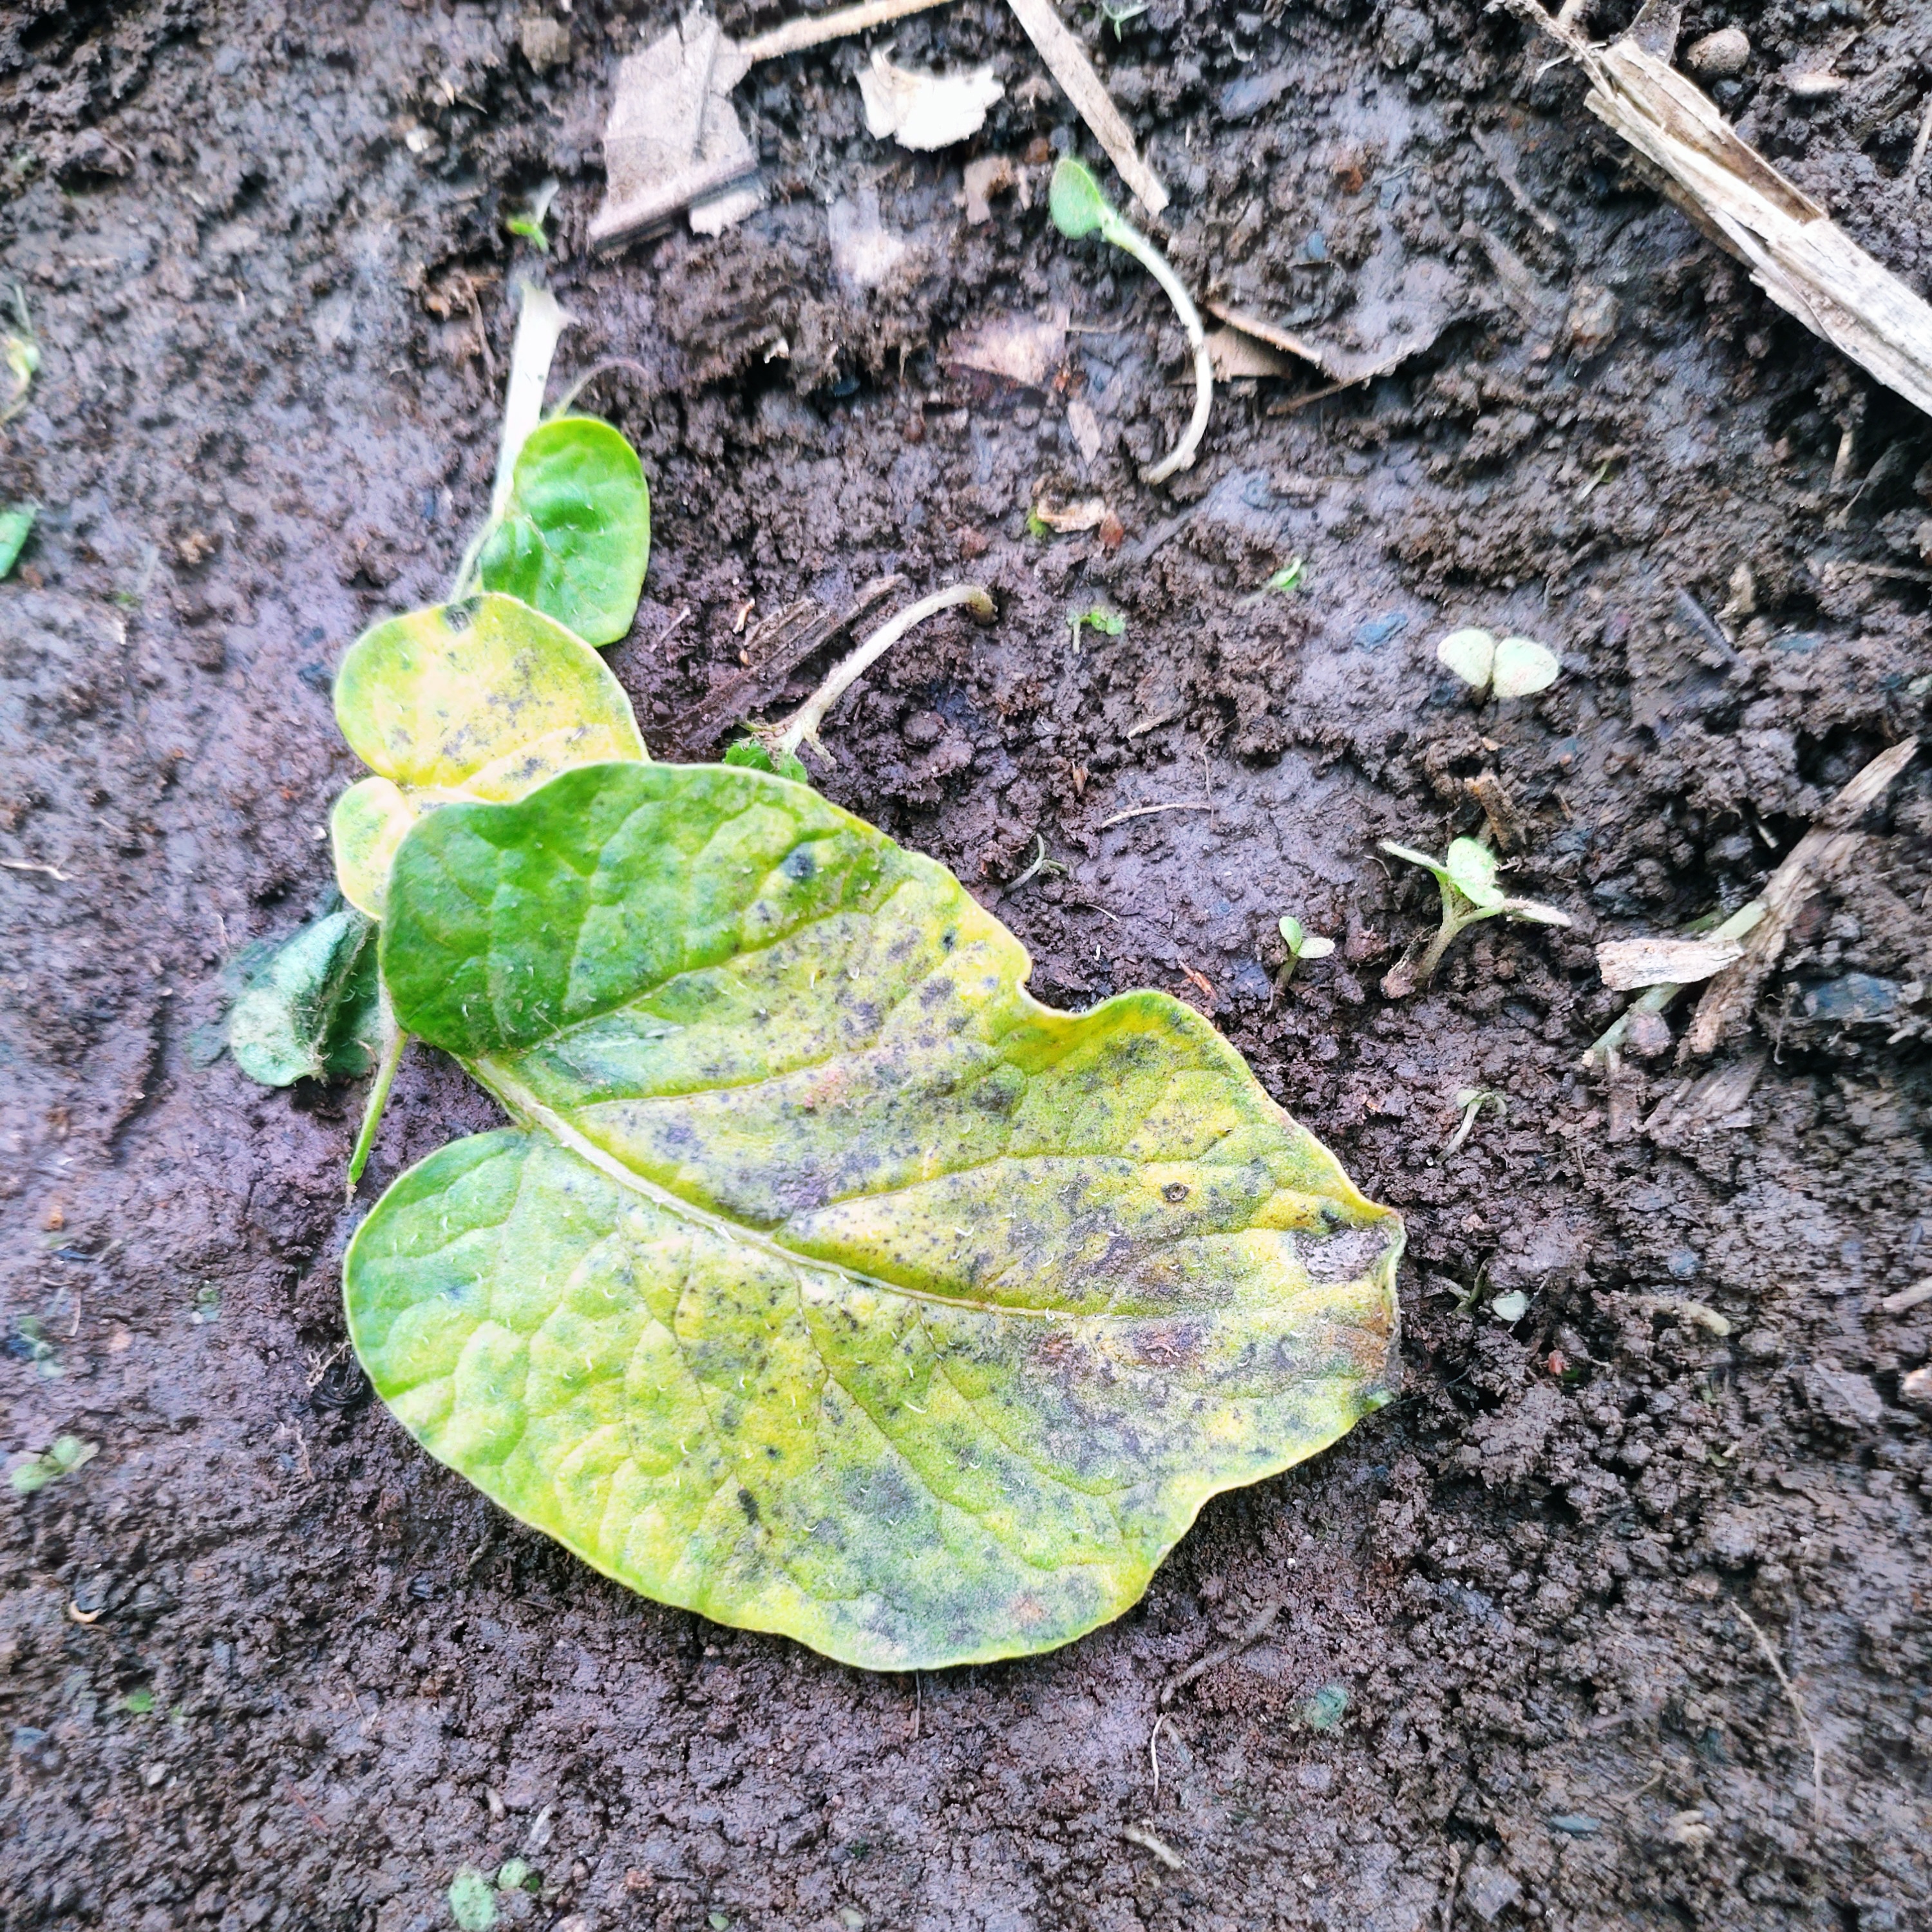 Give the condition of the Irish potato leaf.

late blight
